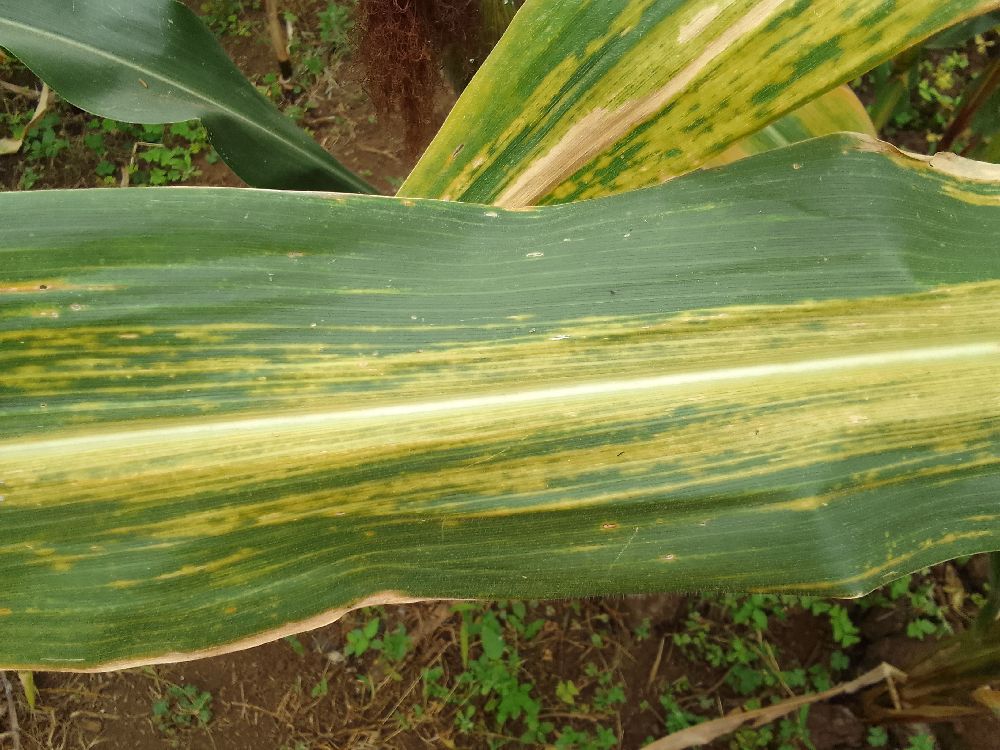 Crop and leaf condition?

maize, maize lethal necrosis
